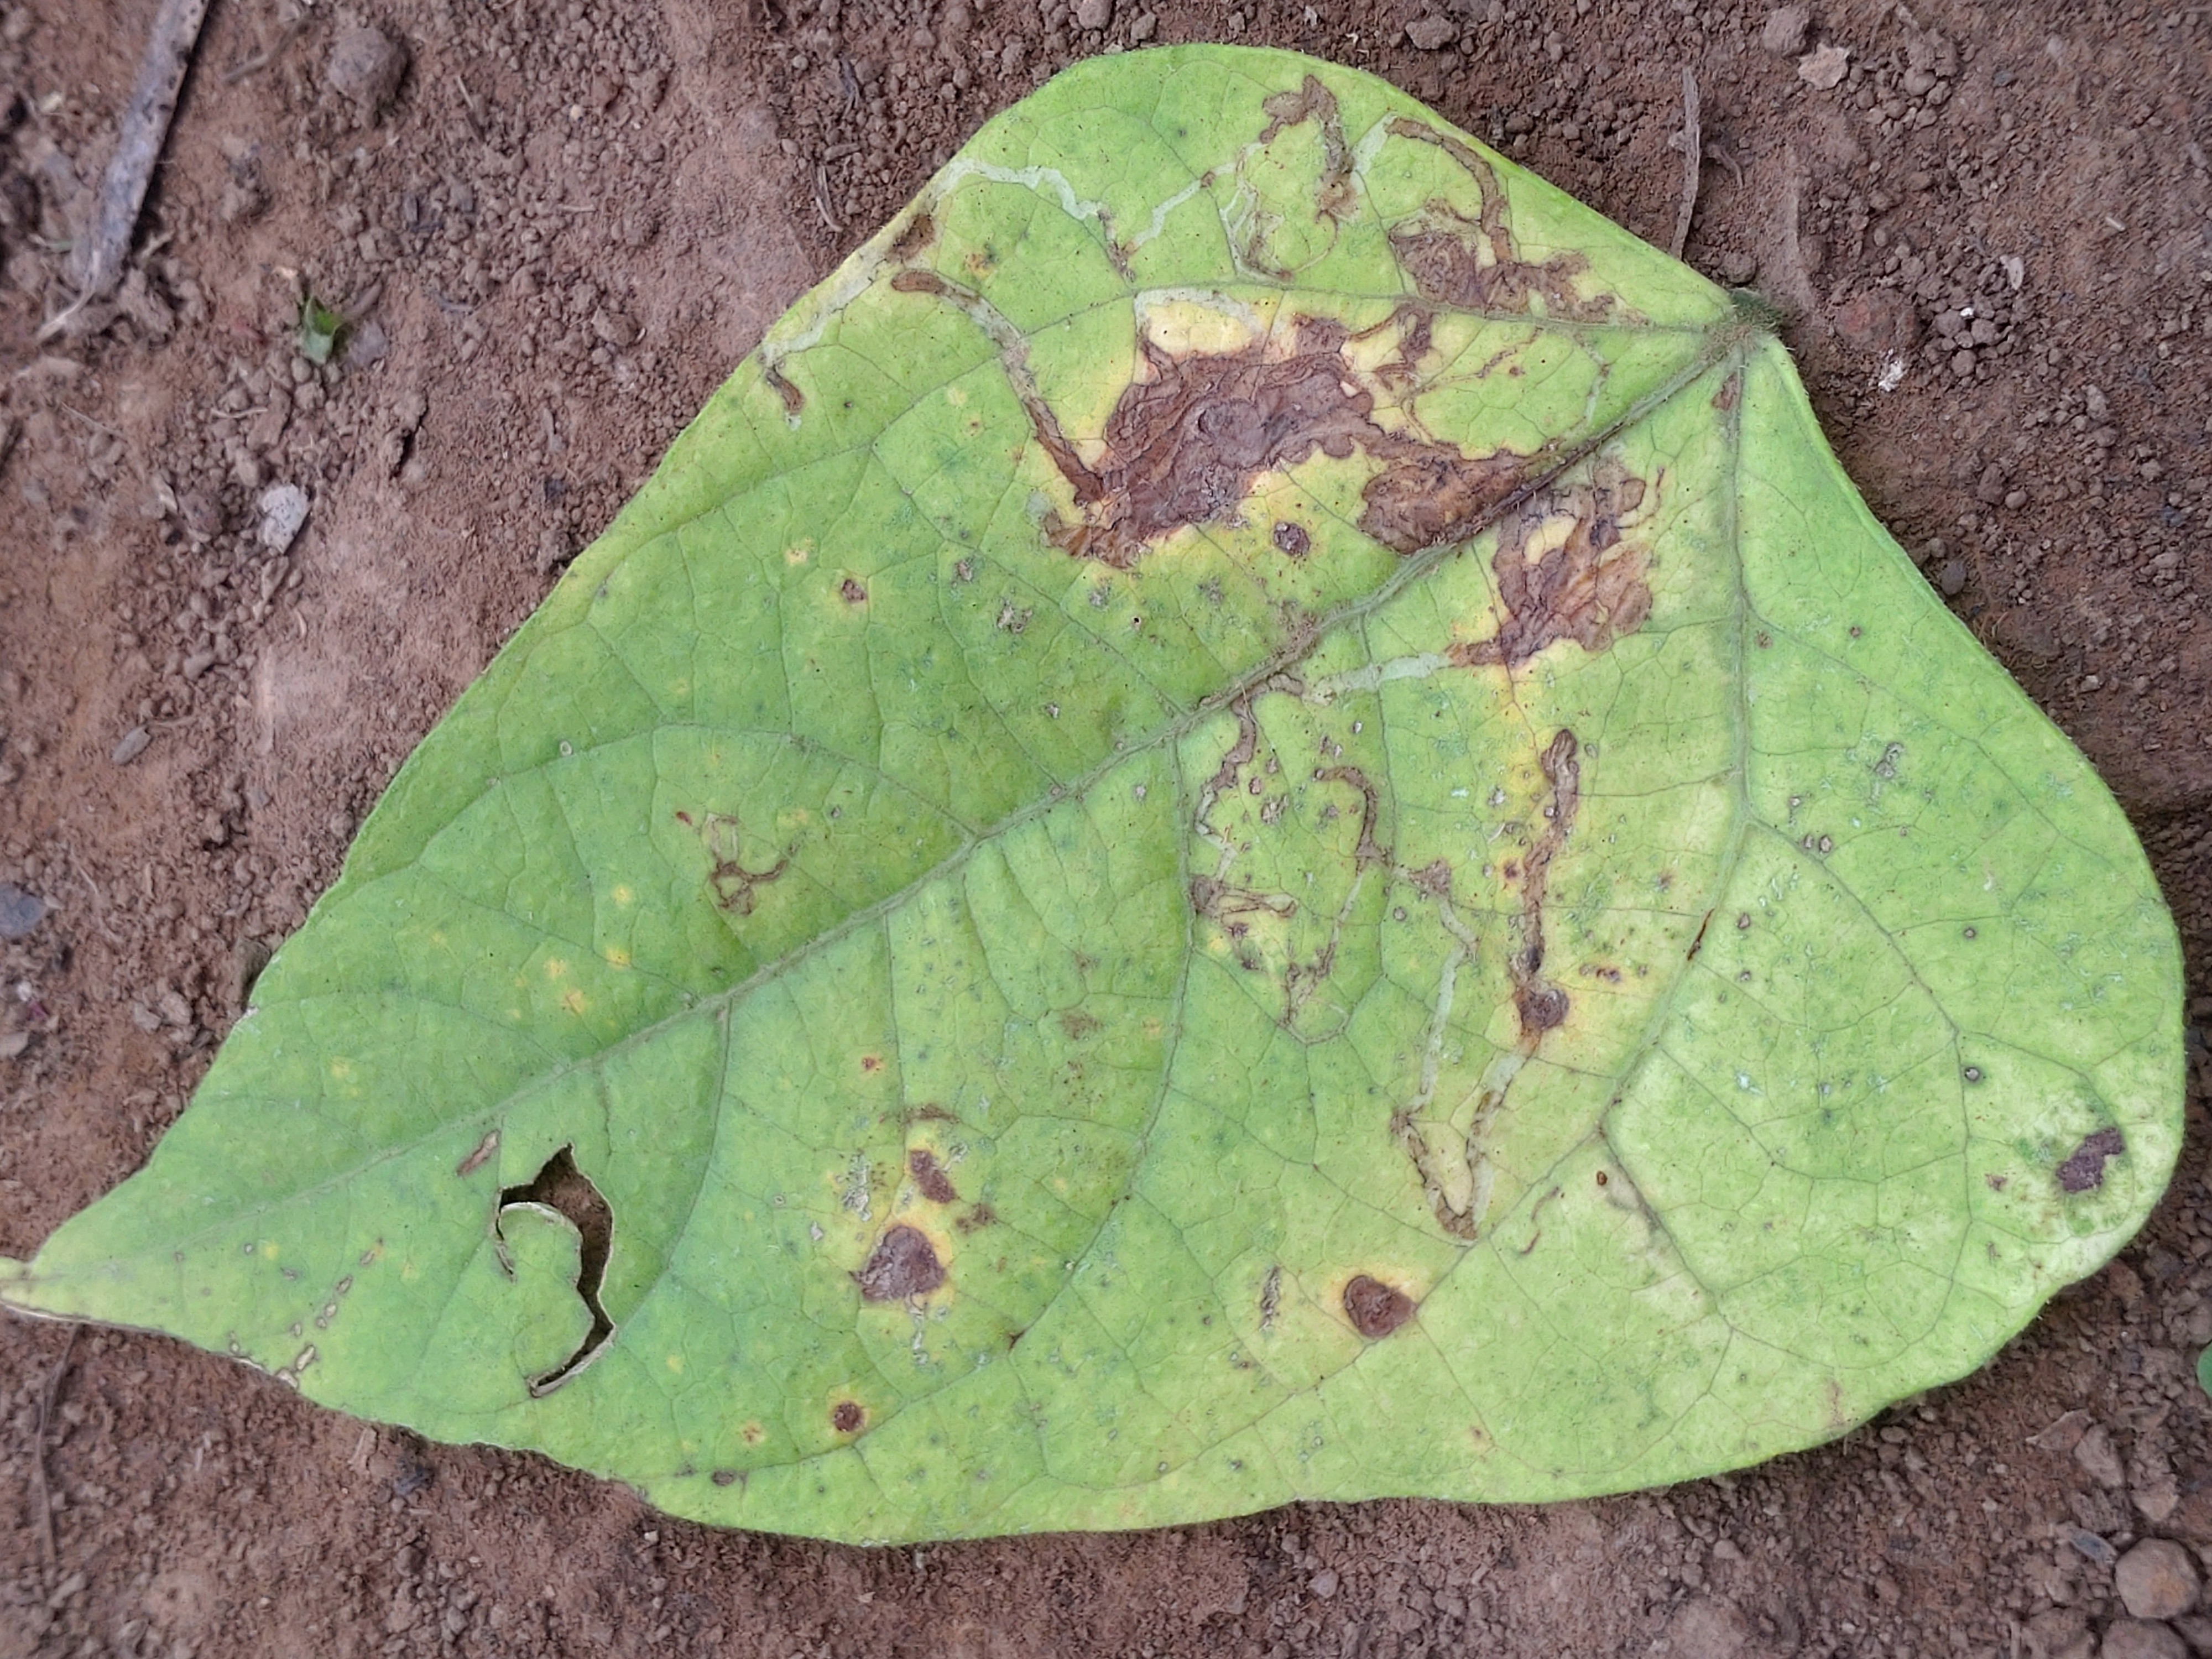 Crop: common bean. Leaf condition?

anthracnose
